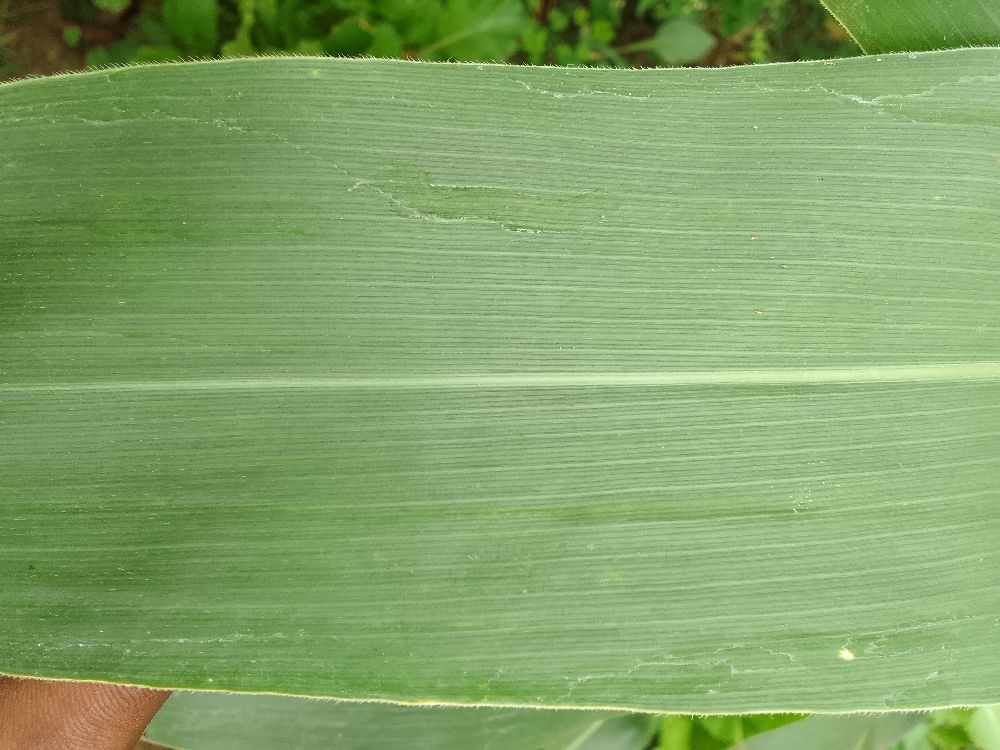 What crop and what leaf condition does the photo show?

maize, healthy
